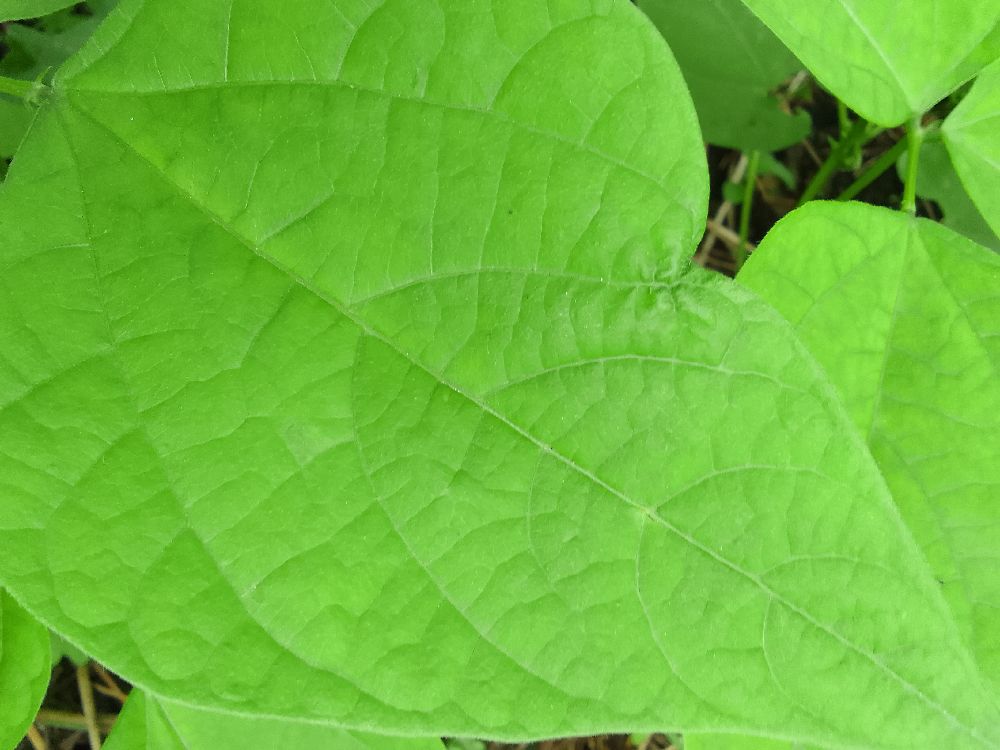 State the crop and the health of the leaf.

common bean, healthy
